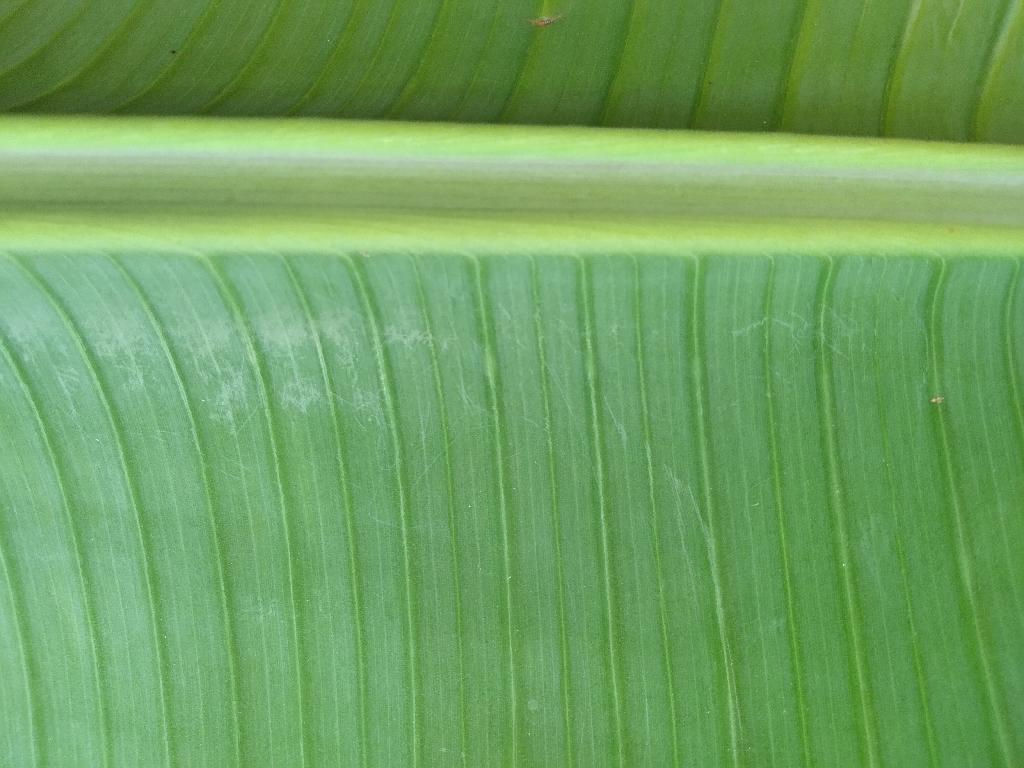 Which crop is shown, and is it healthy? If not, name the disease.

banana, healthy
